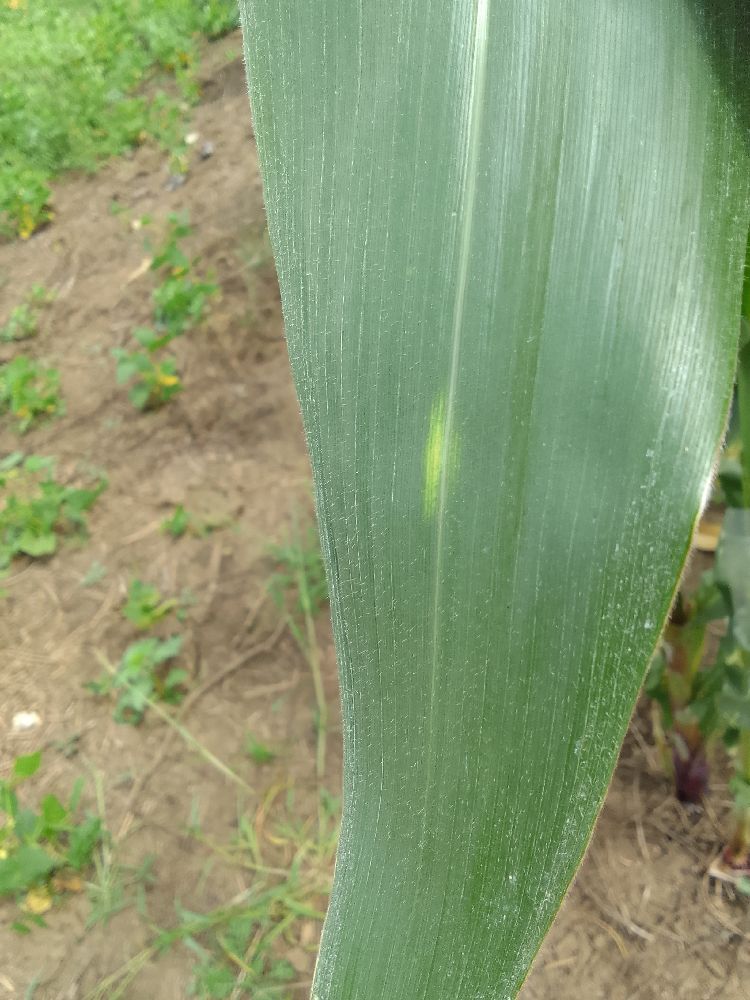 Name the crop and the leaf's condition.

maize, healthy
